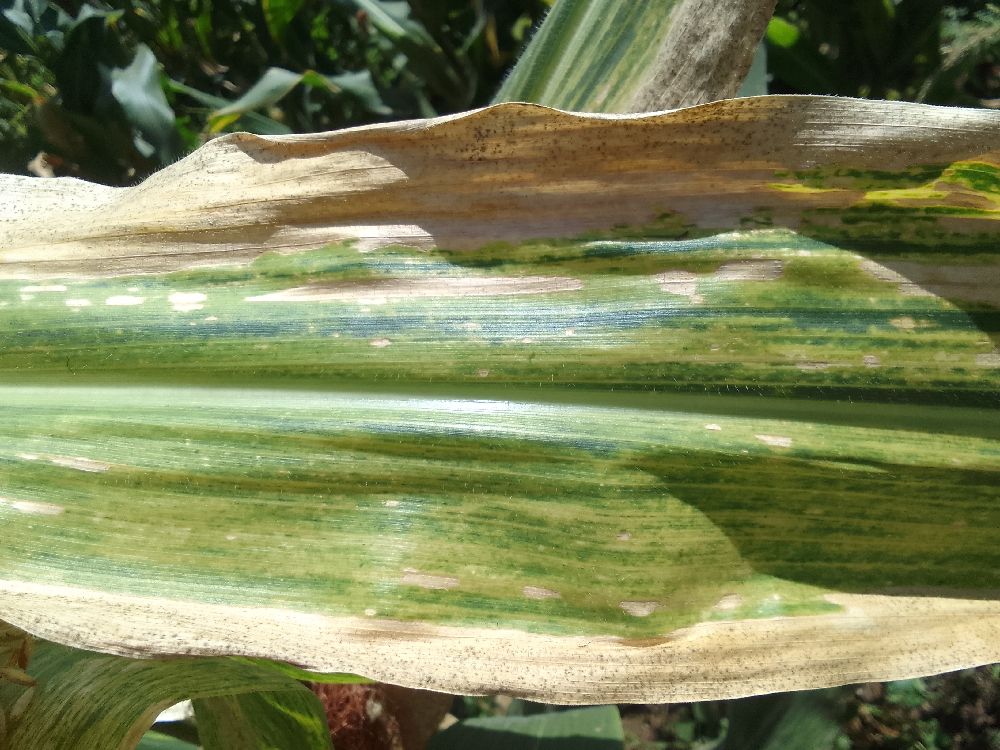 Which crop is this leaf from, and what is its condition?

maize, maize lethal necrosis
